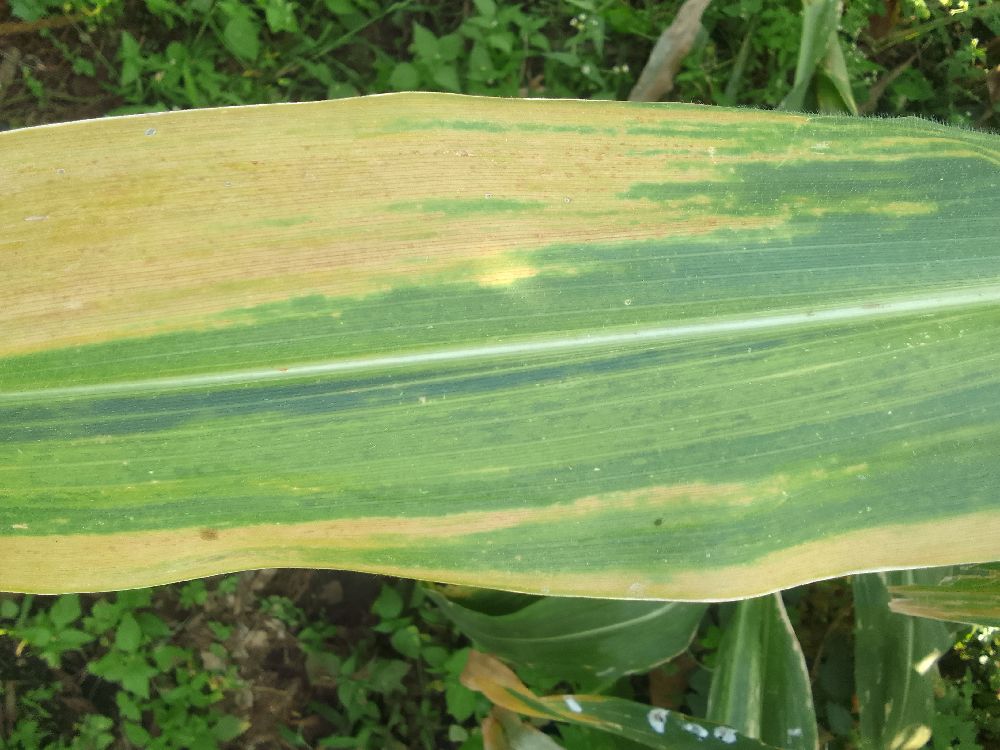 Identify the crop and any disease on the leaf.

maize, maize lethal necrosis
